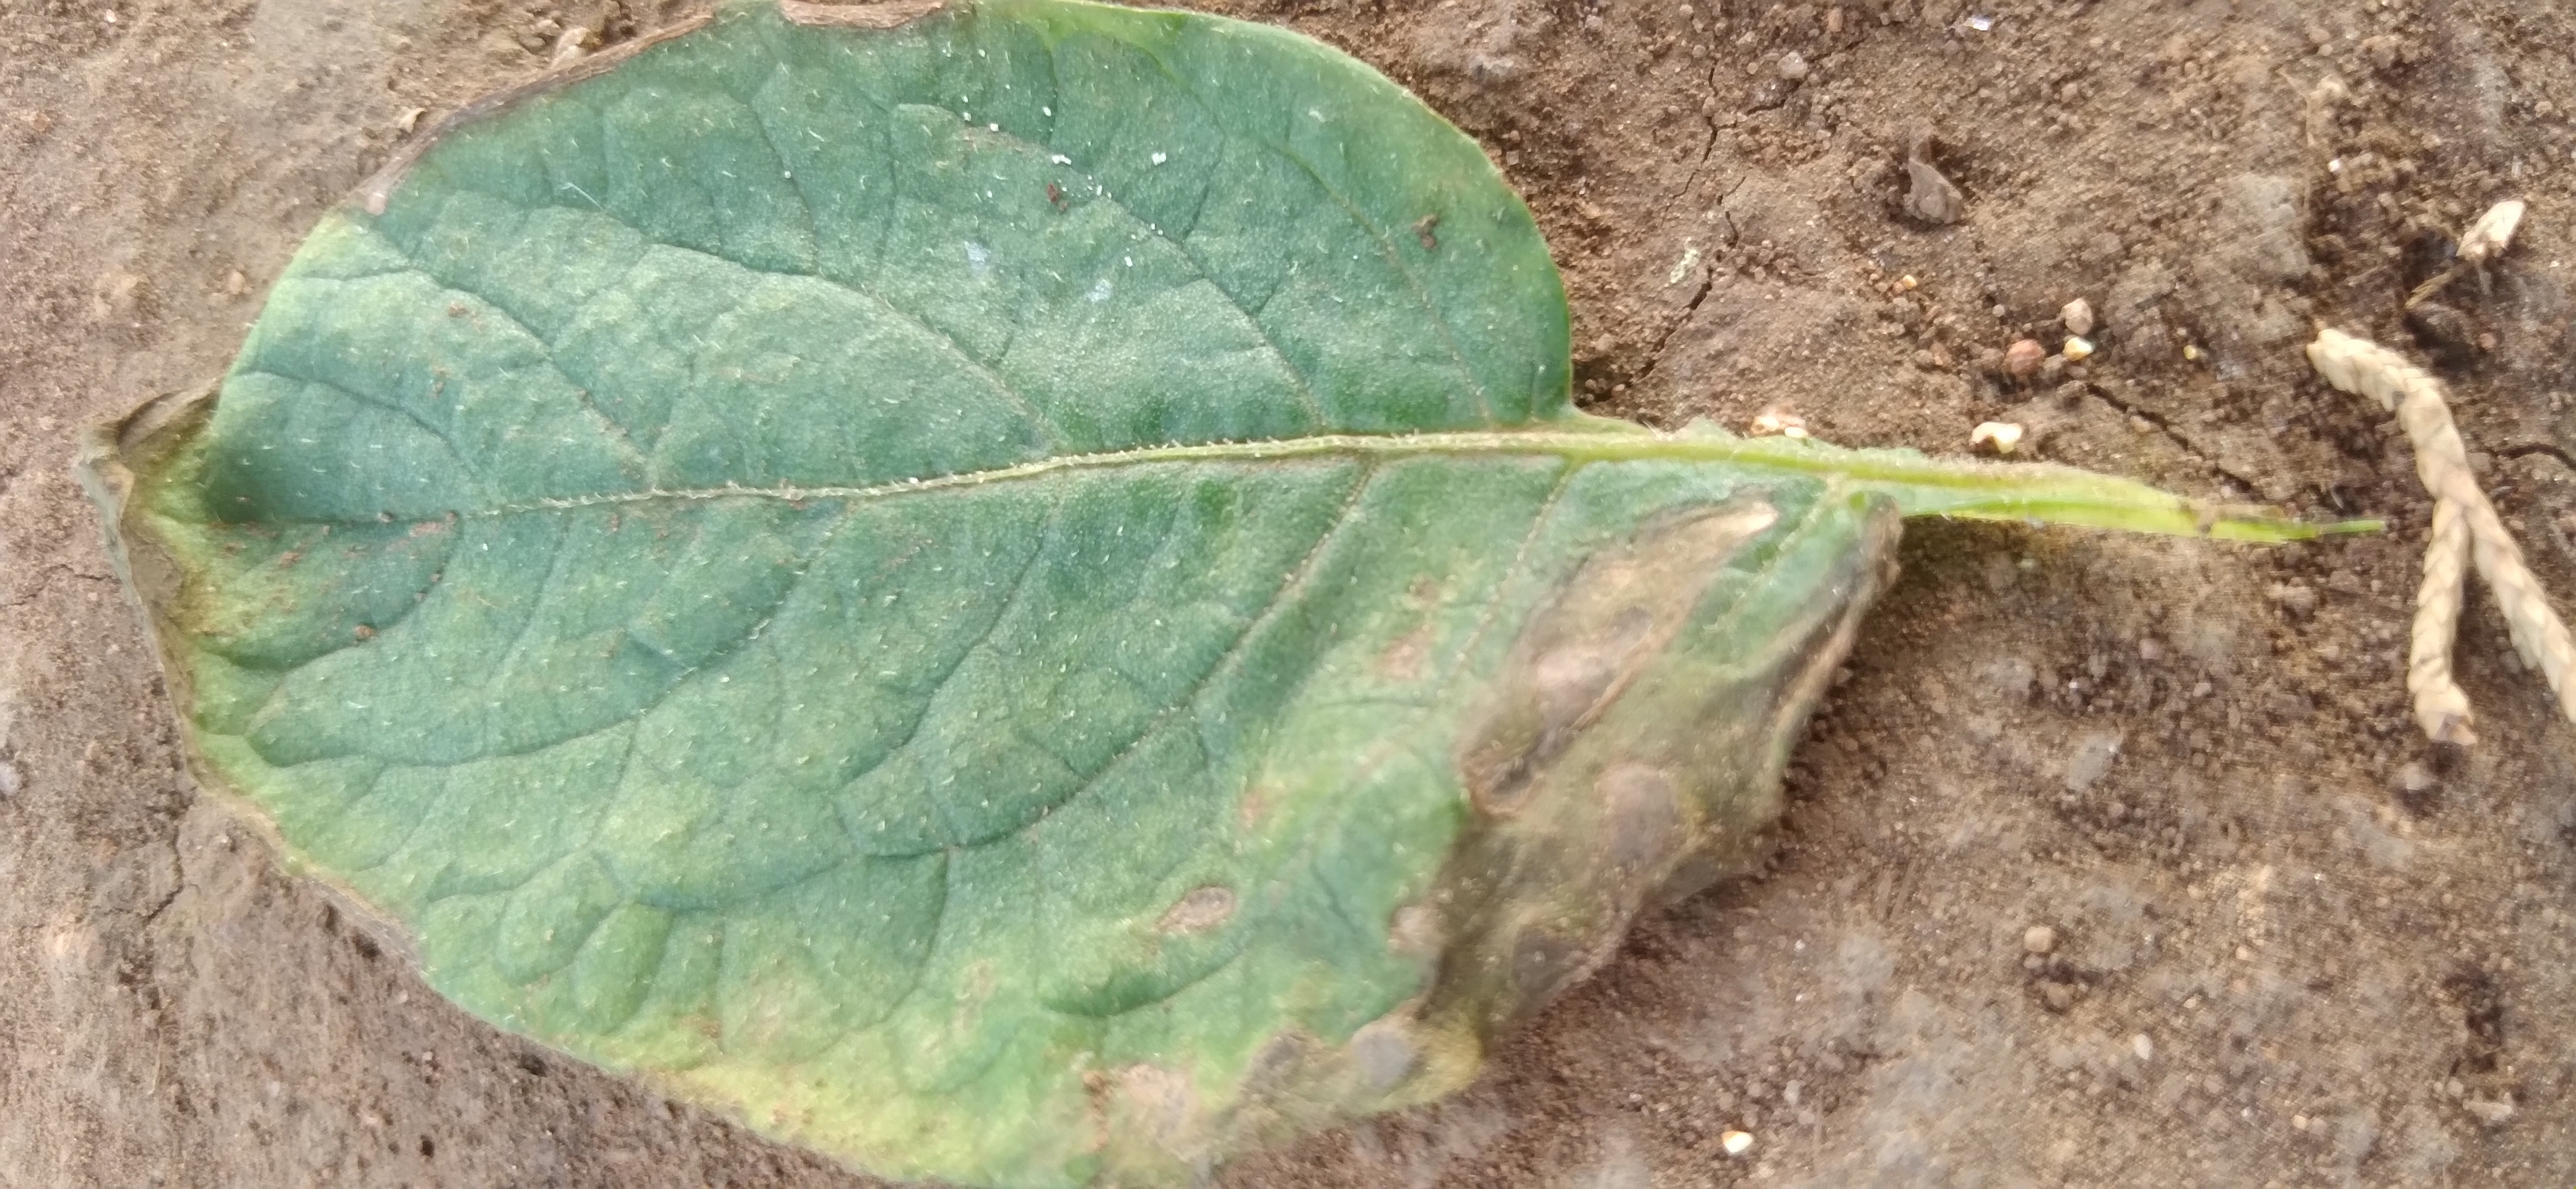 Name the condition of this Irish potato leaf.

early blight
